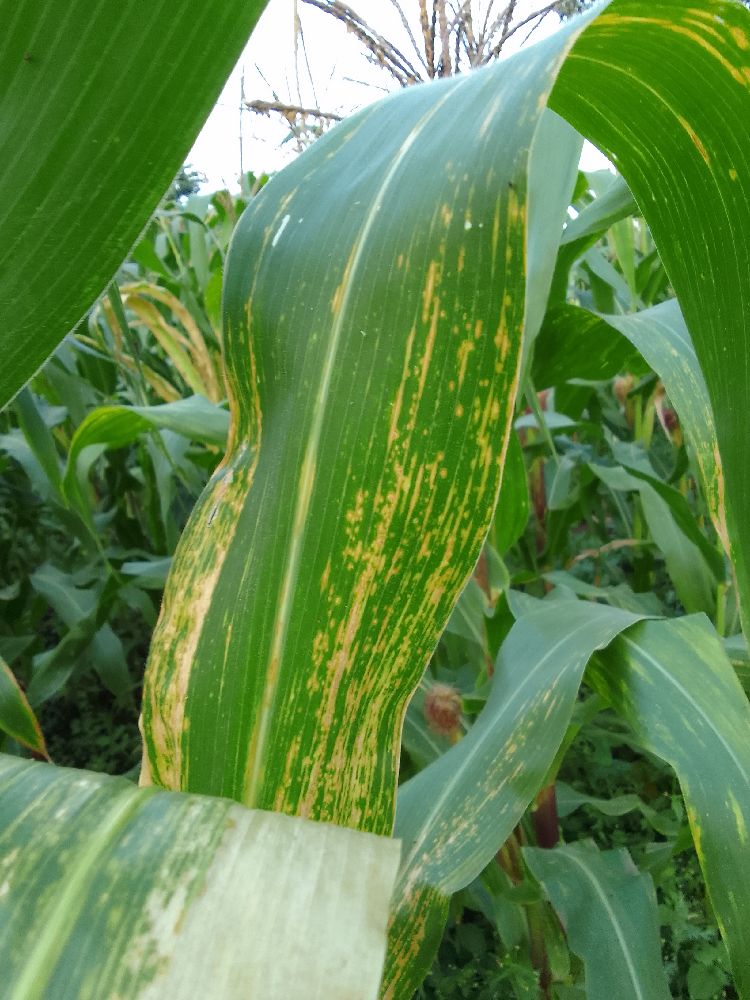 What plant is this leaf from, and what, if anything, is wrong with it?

maize, maize lethal necrosis
